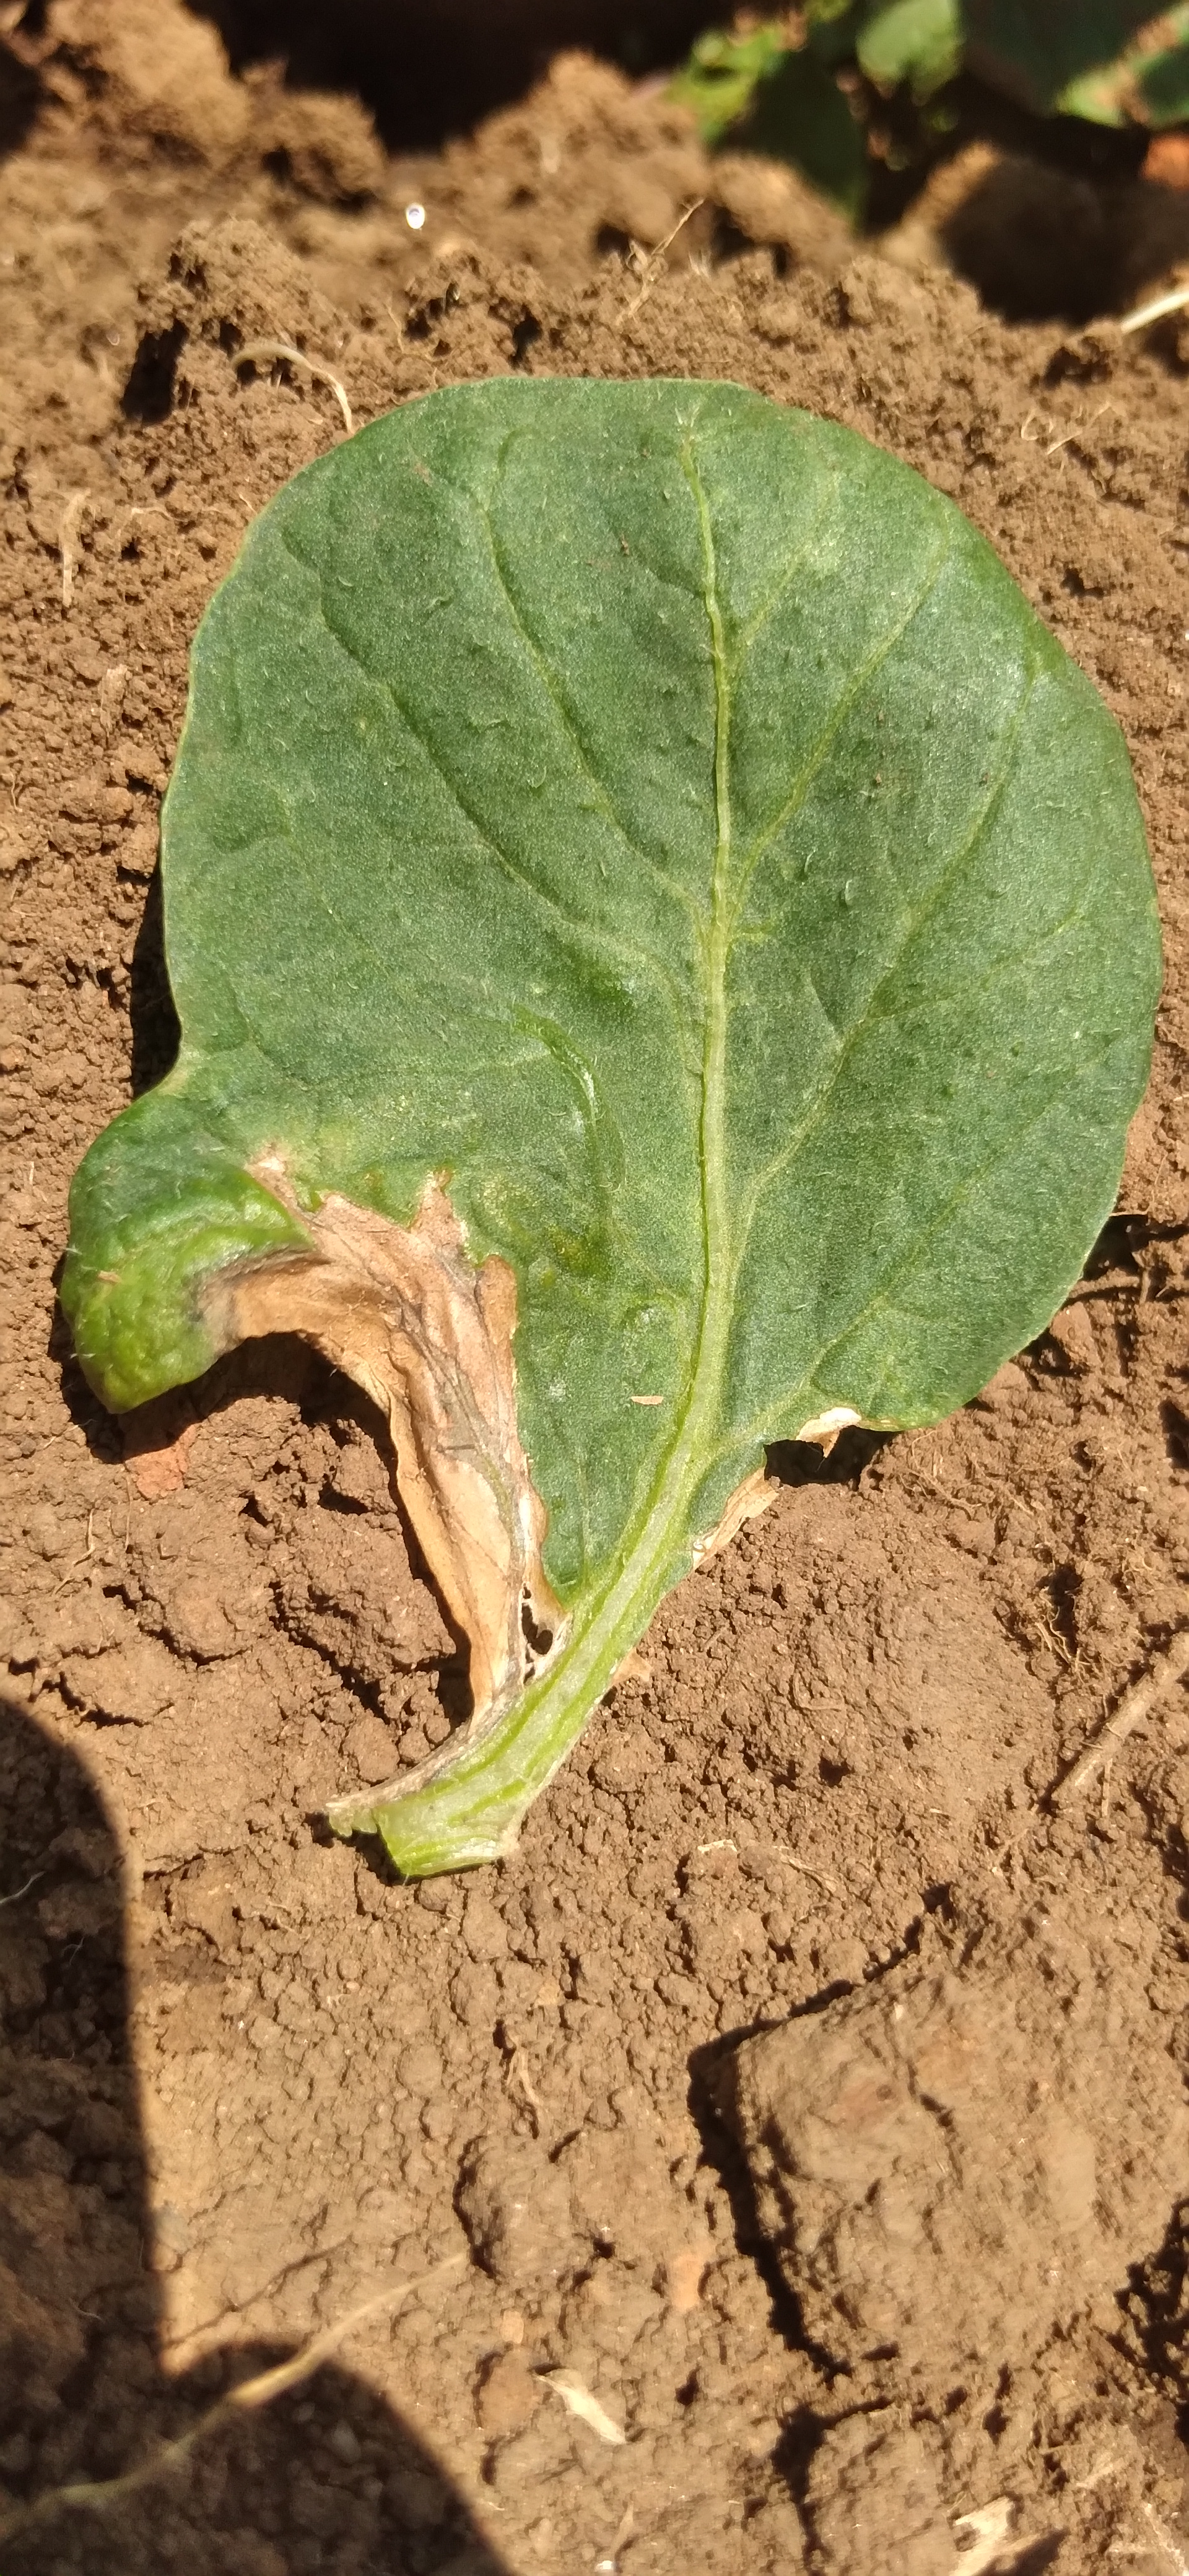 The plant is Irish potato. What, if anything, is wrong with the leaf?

early blight
